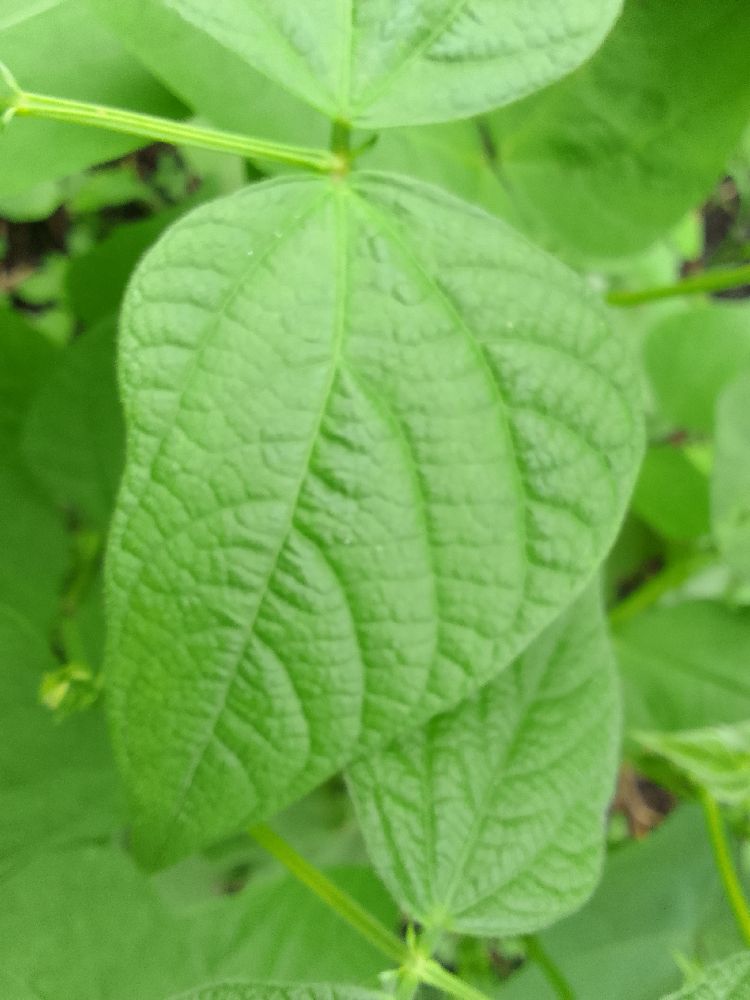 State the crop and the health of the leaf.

common bean, healthy
